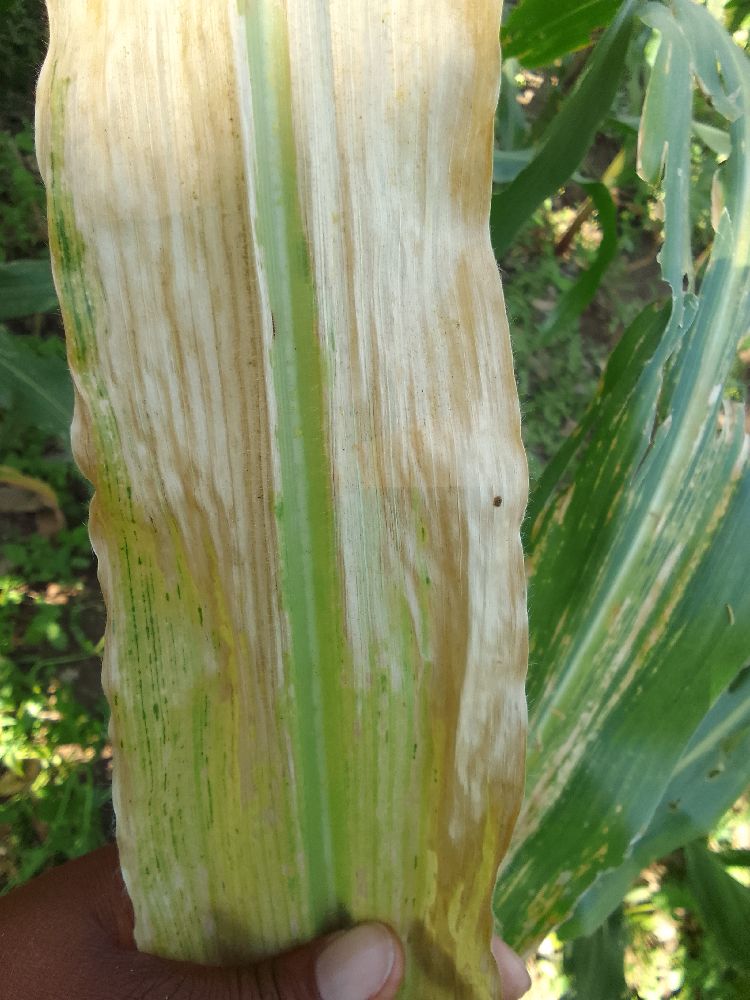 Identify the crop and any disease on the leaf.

maize, maize lethal necrosis
